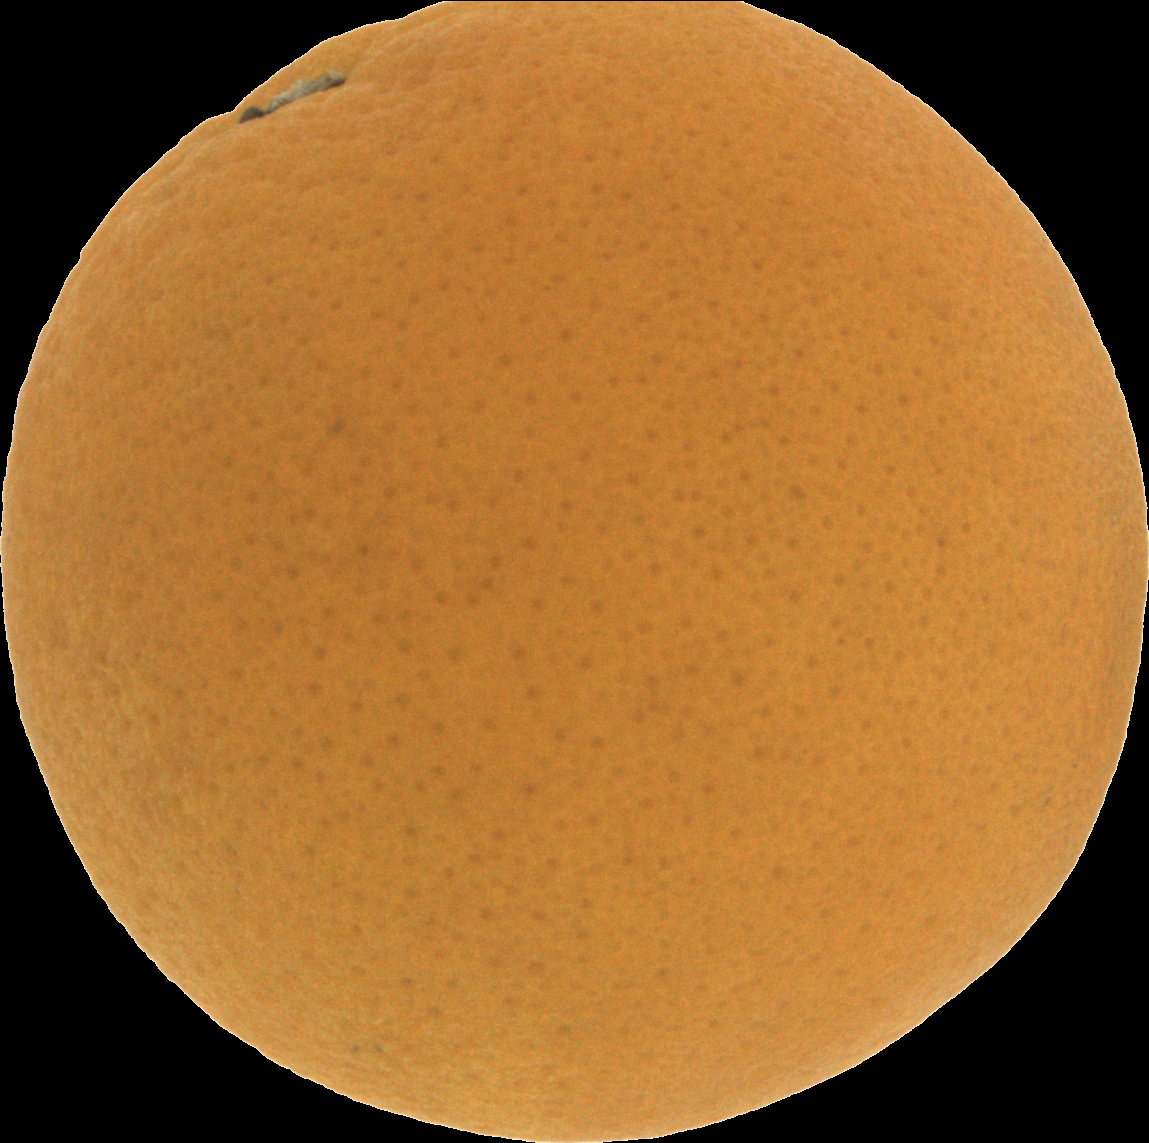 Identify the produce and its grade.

orange, good
